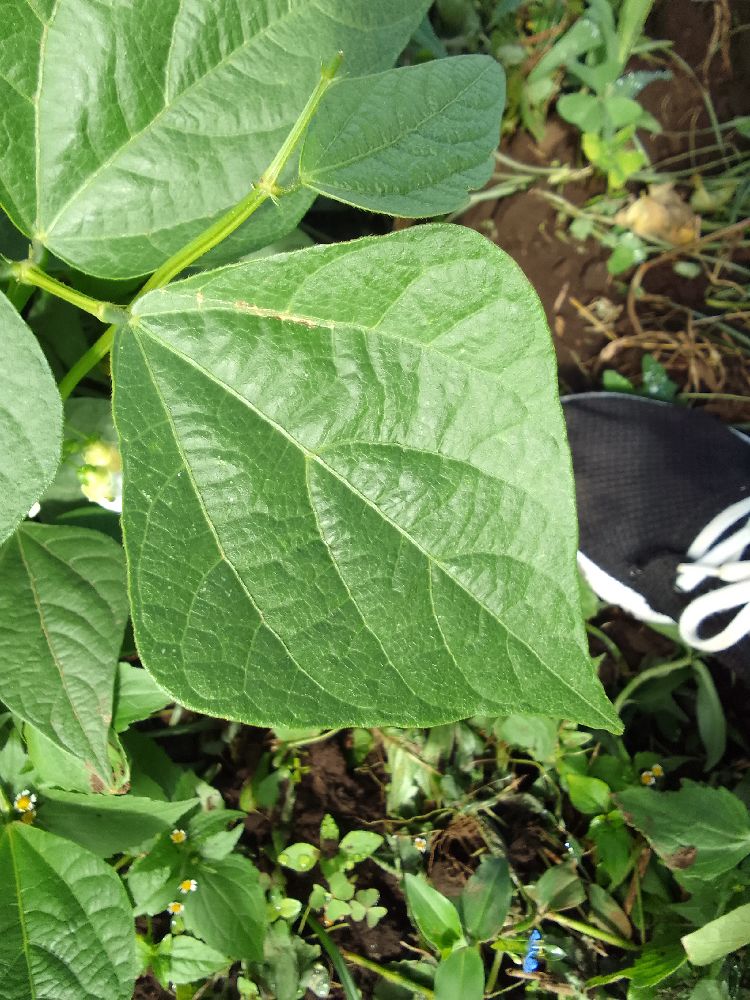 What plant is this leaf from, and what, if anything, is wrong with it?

common bean, healthy
